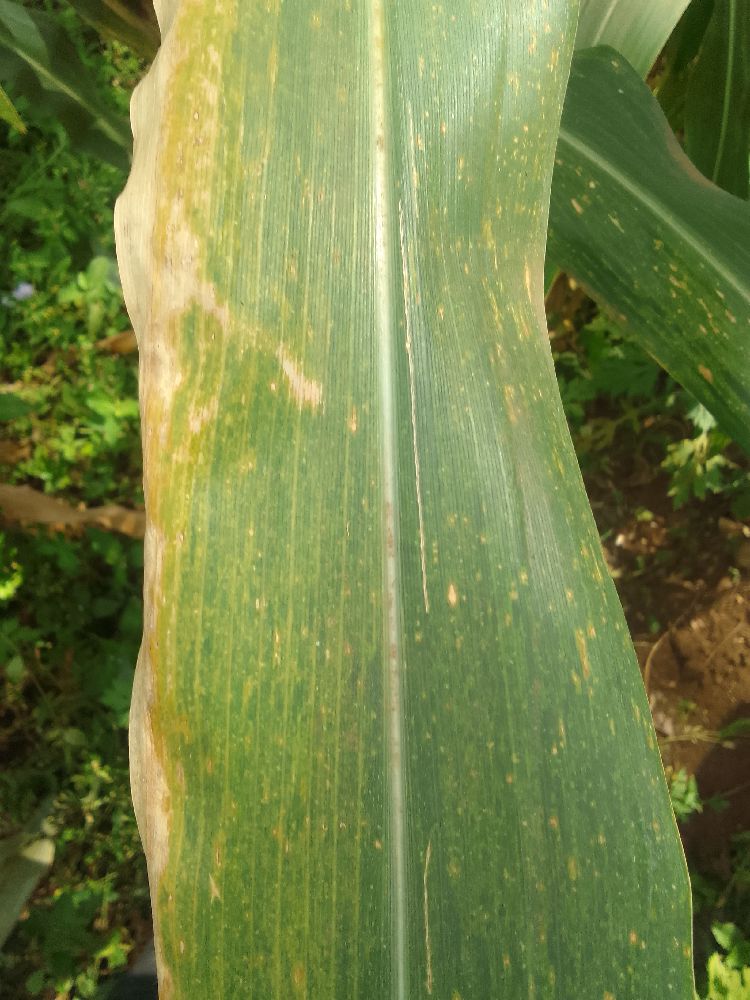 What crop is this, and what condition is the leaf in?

maize, maize lethal necrosis
